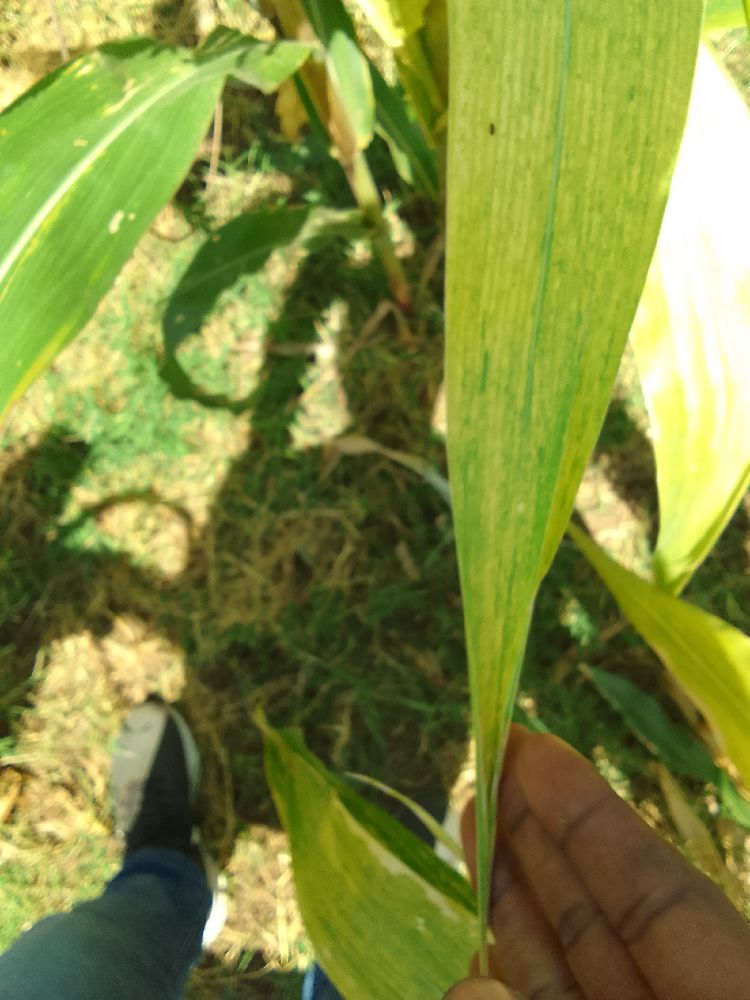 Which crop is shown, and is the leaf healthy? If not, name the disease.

maize, maize lethal necrosis
